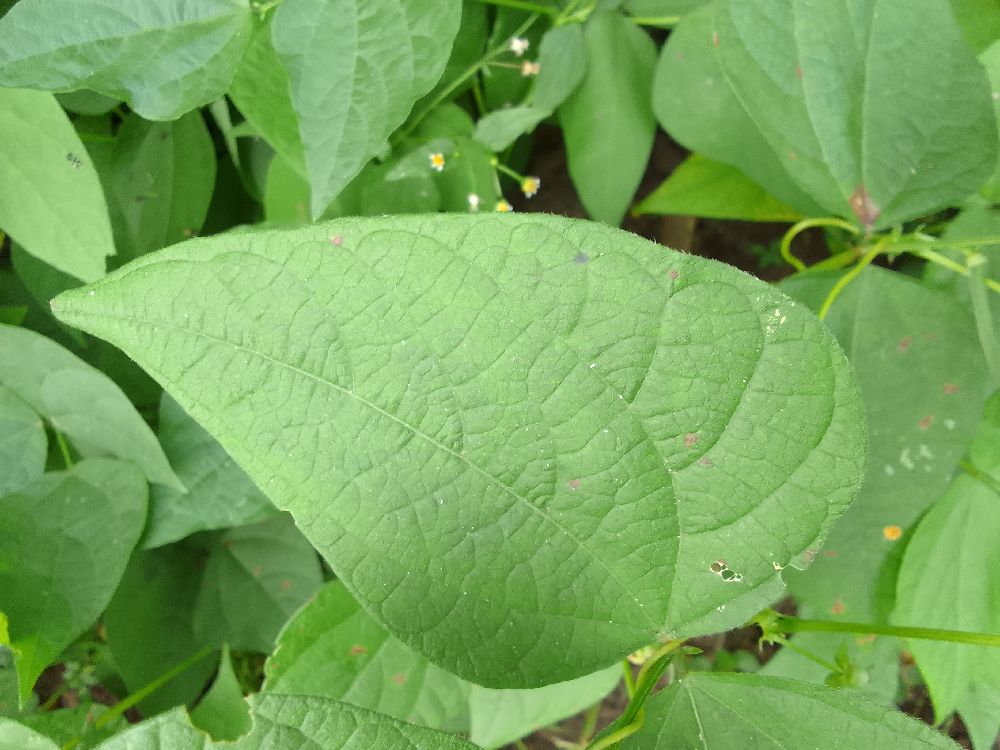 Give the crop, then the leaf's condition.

common bean, healthy
